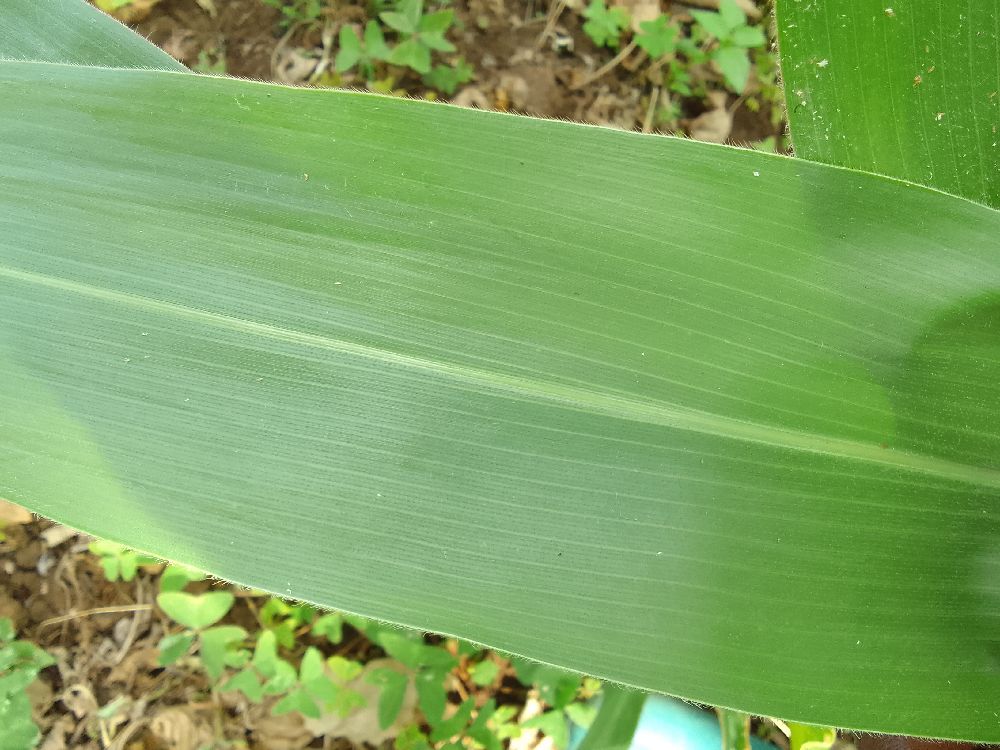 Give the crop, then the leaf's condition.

maize, healthy
